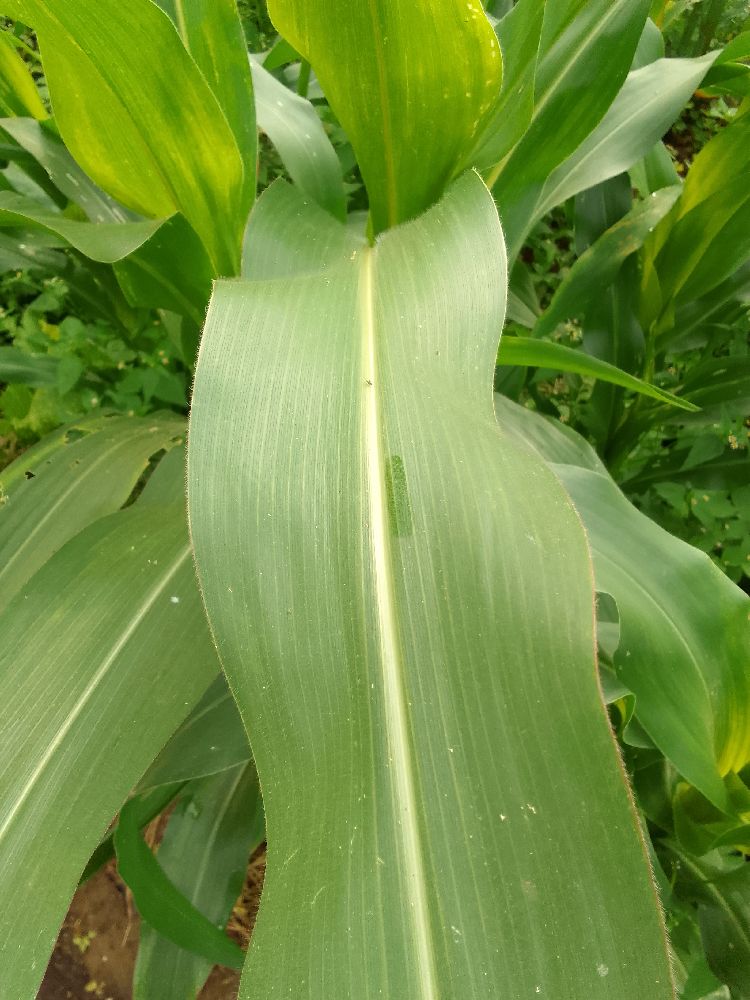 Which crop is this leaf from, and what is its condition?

maize, healthy
